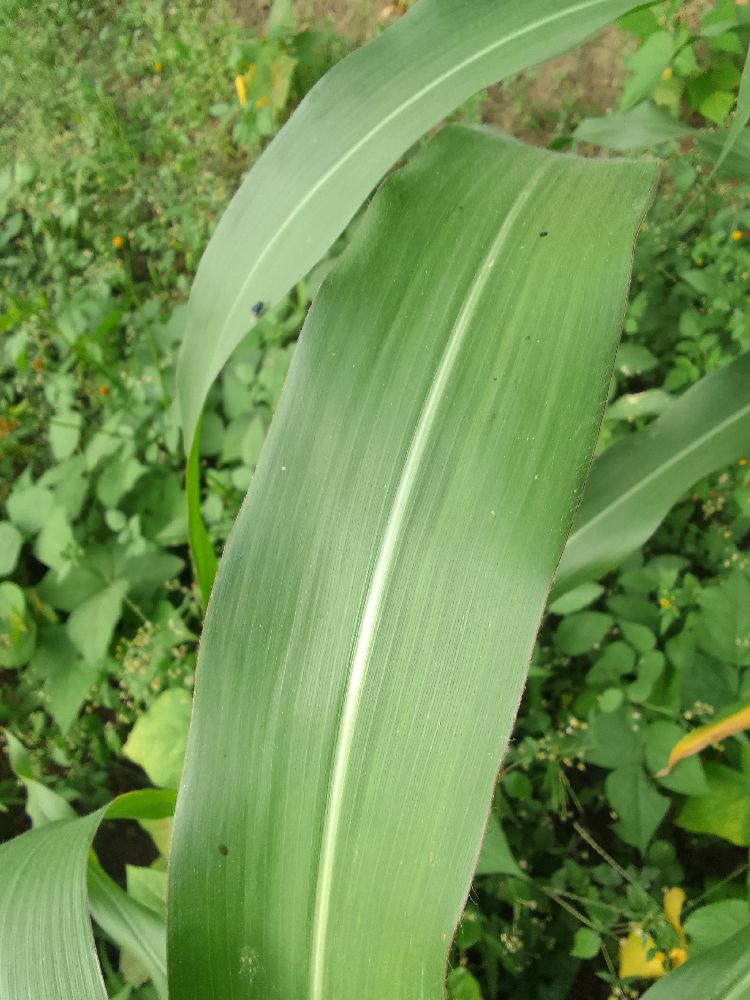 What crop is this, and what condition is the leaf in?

maize, healthy
